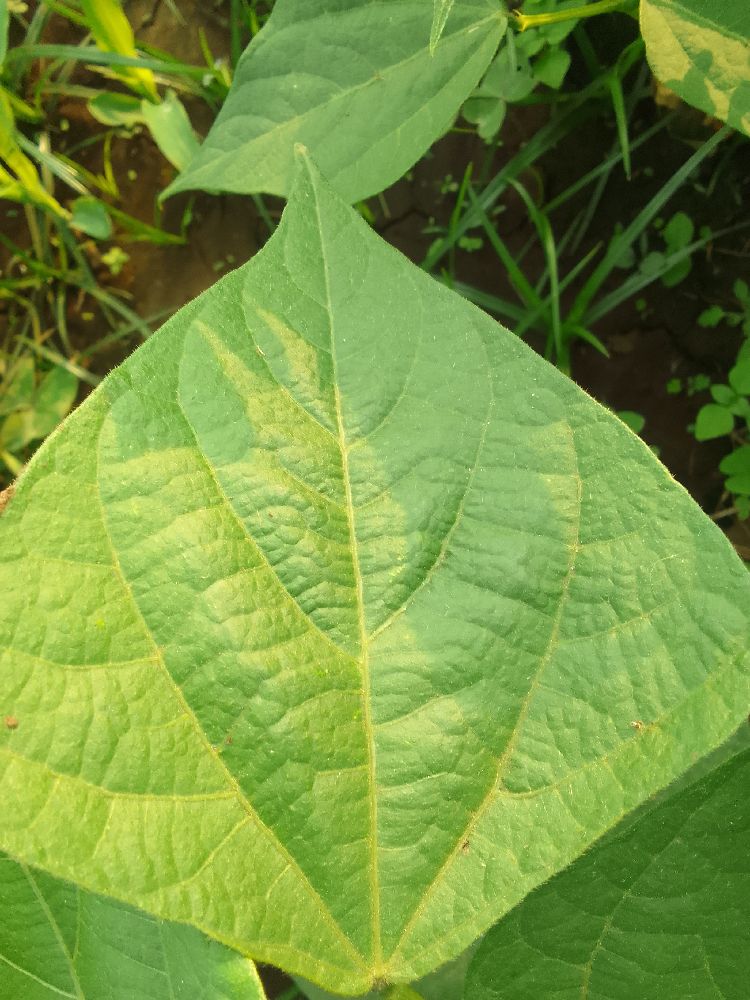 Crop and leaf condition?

common bean, healthy
